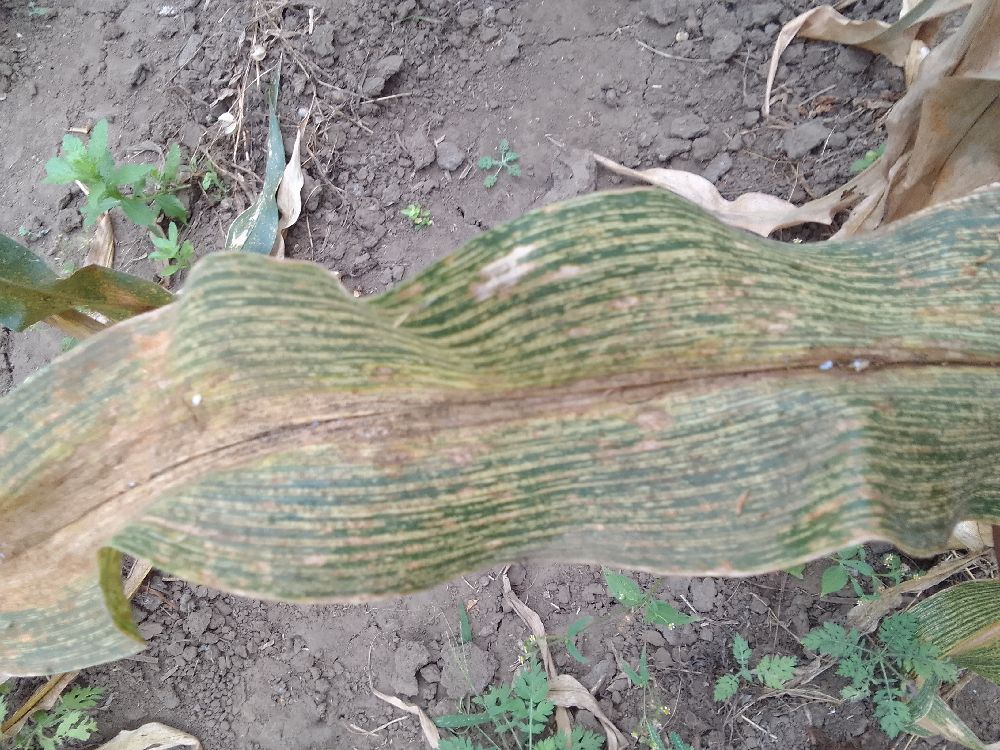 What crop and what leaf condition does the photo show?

maize, maize streak virus
